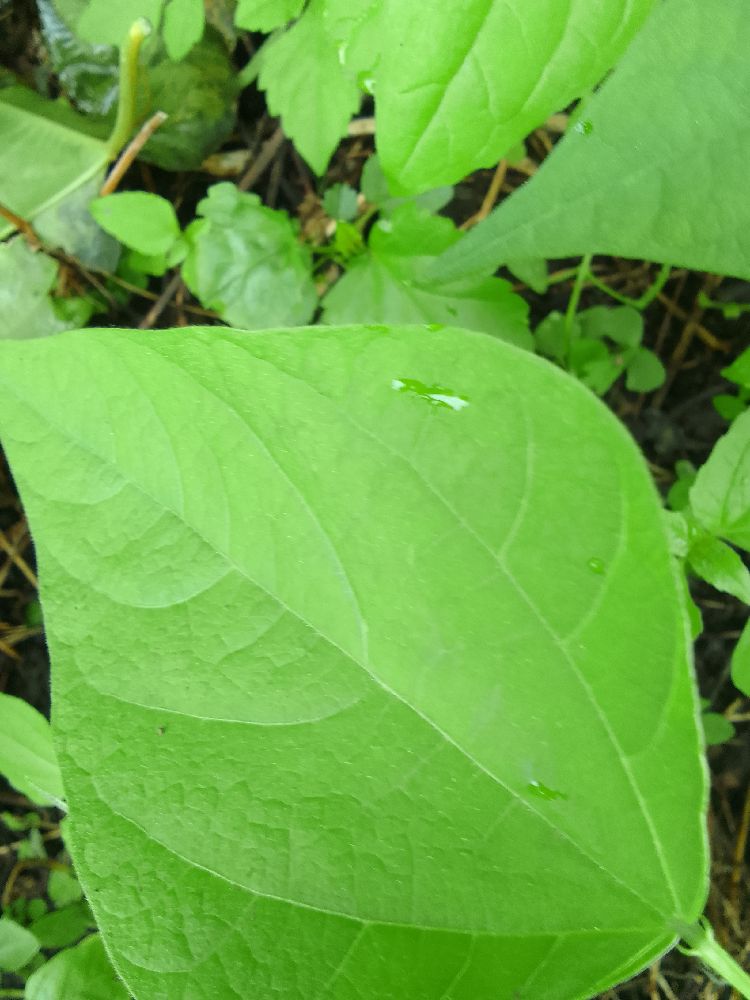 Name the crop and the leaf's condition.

common bean, healthy
